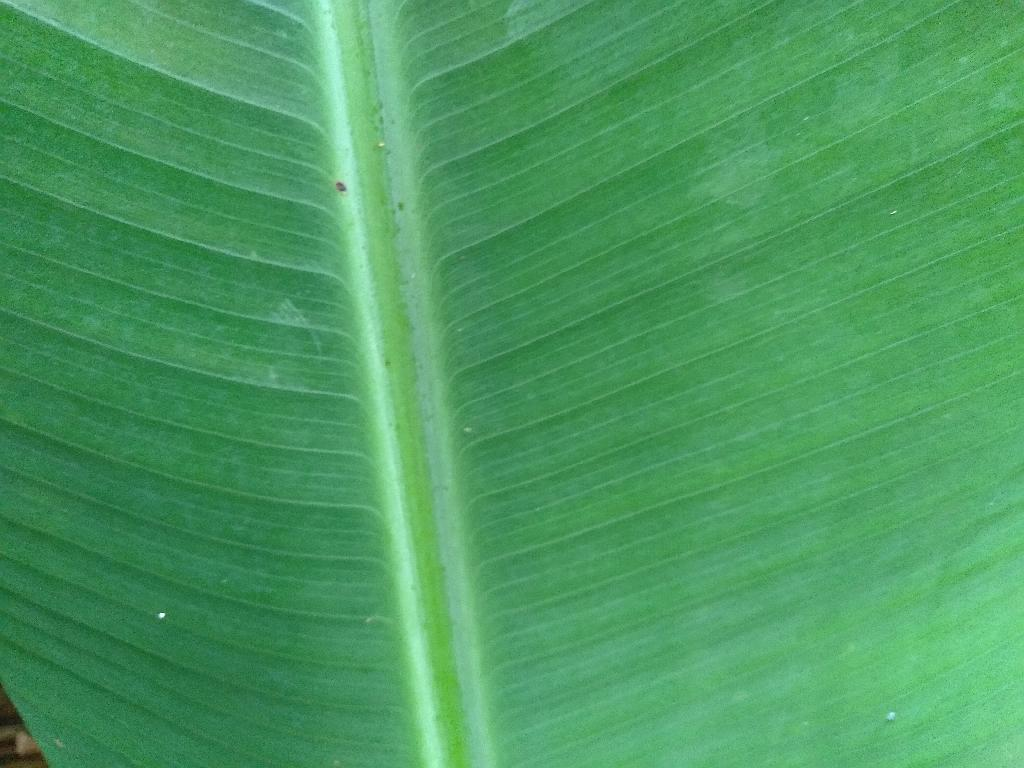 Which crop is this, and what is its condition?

banana, healthy
